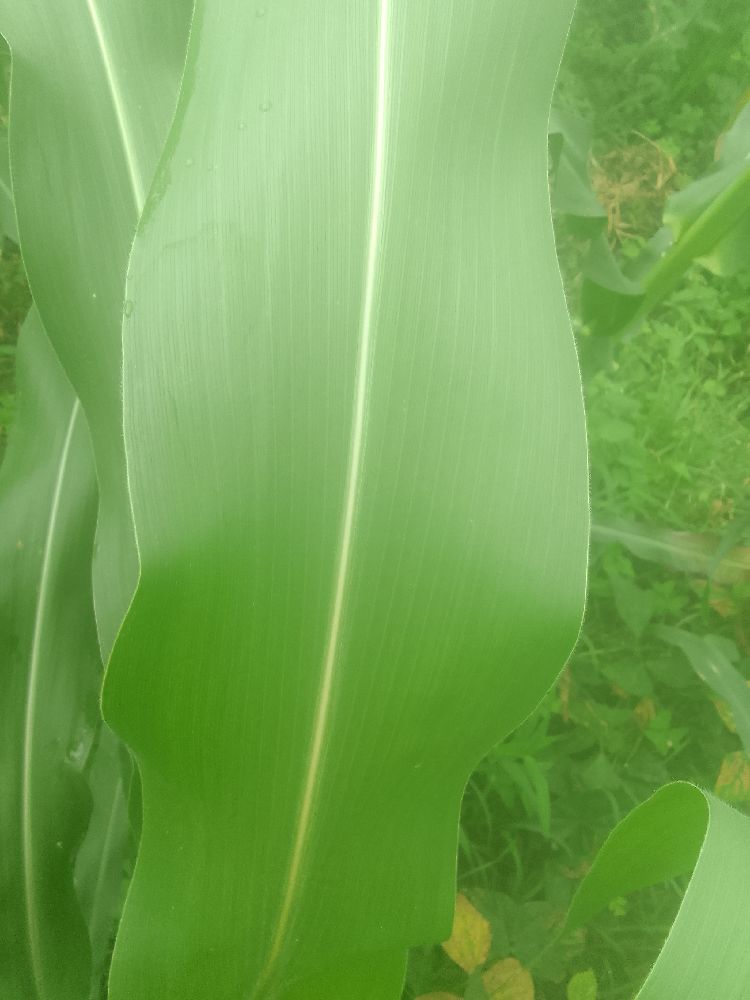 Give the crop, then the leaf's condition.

maize, healthy
